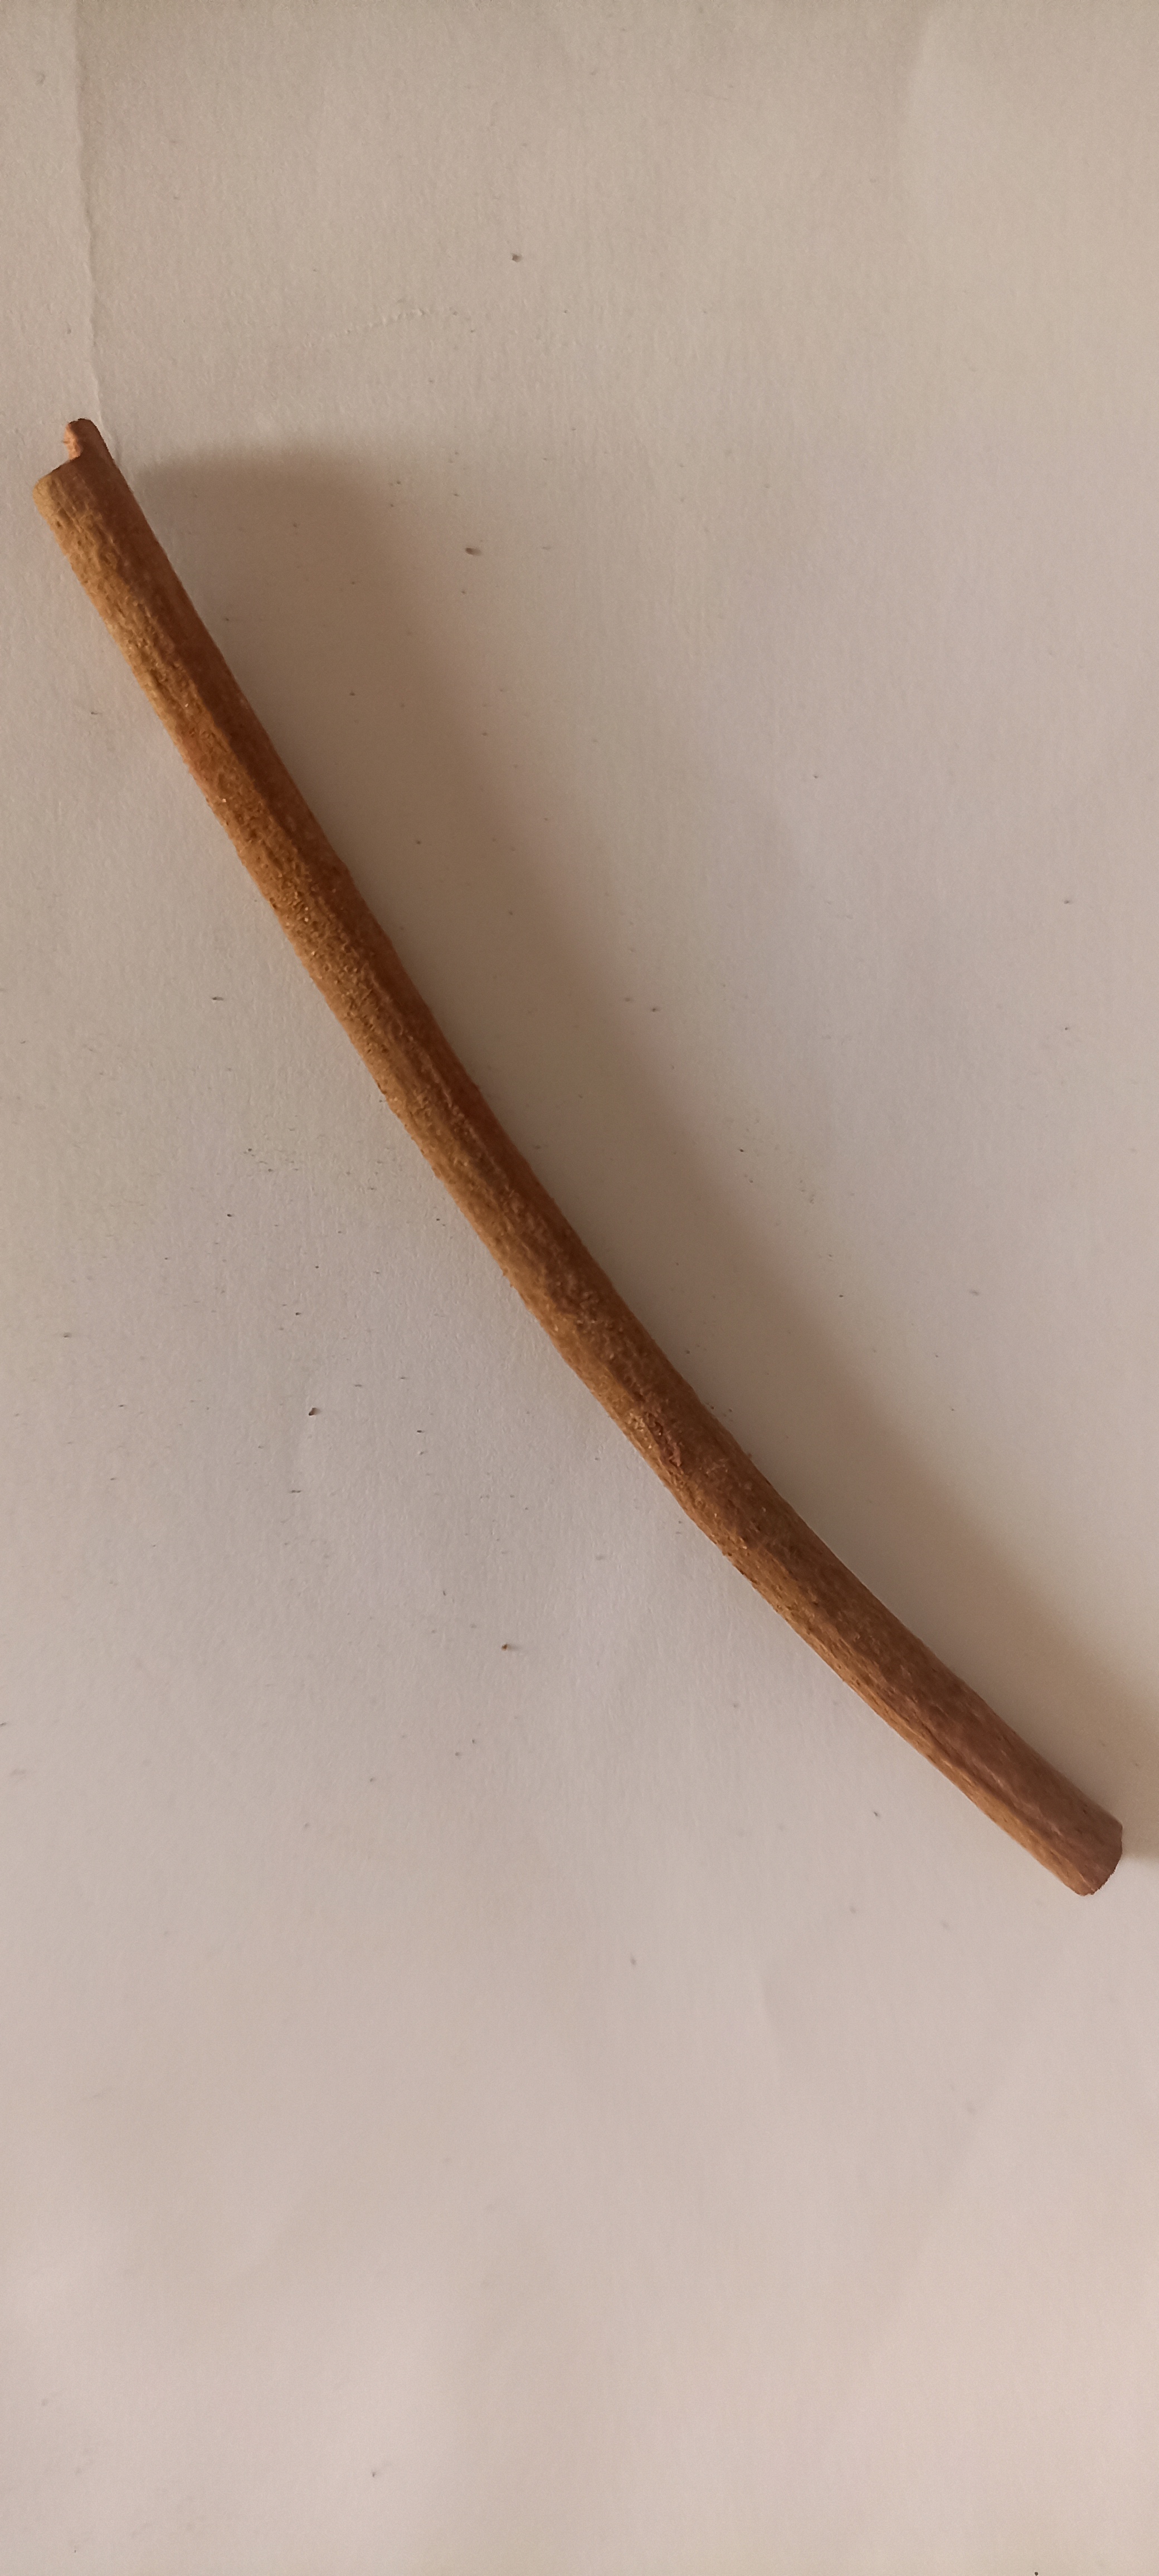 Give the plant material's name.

manjistha
